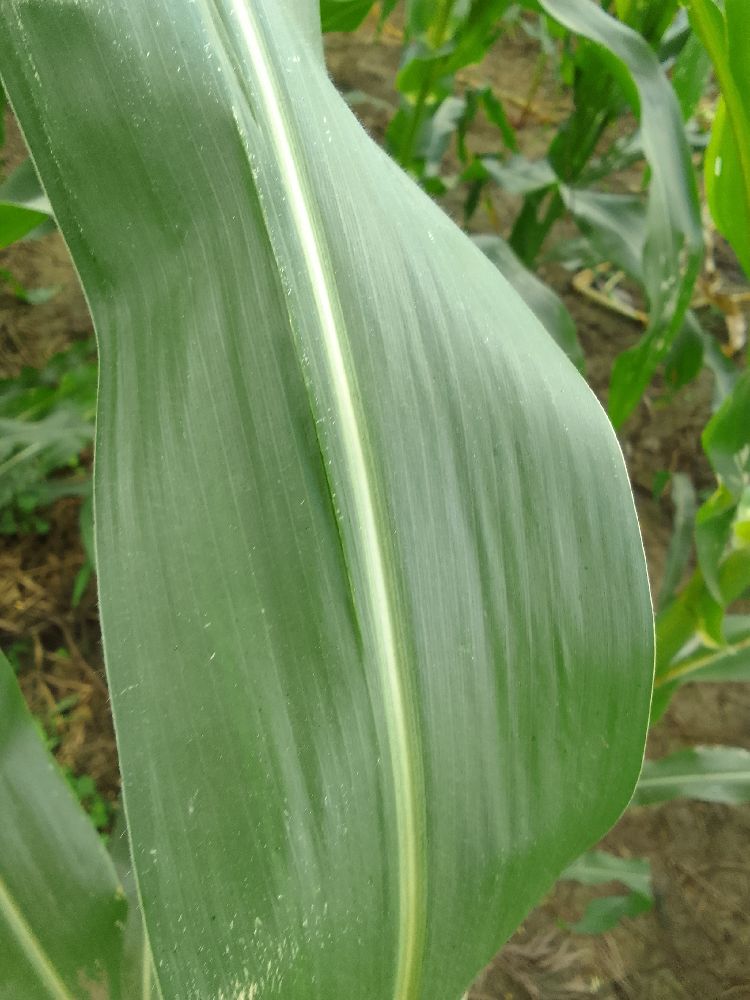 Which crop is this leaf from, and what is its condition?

maize, healthy
